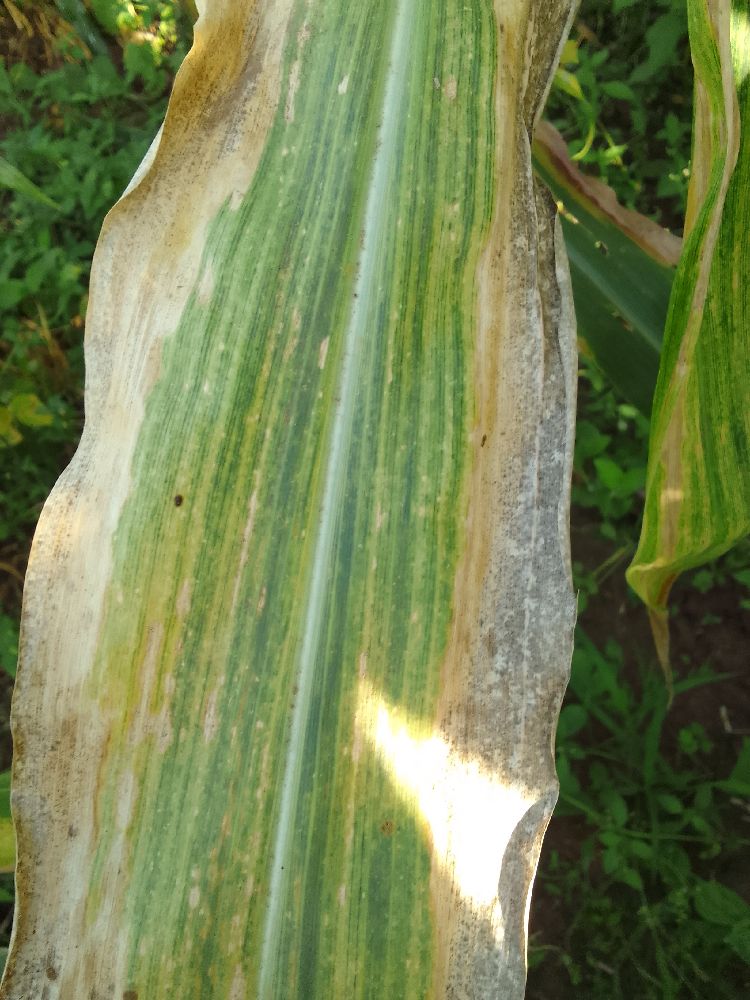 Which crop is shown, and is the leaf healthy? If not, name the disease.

maize, maize lethal necrosis
